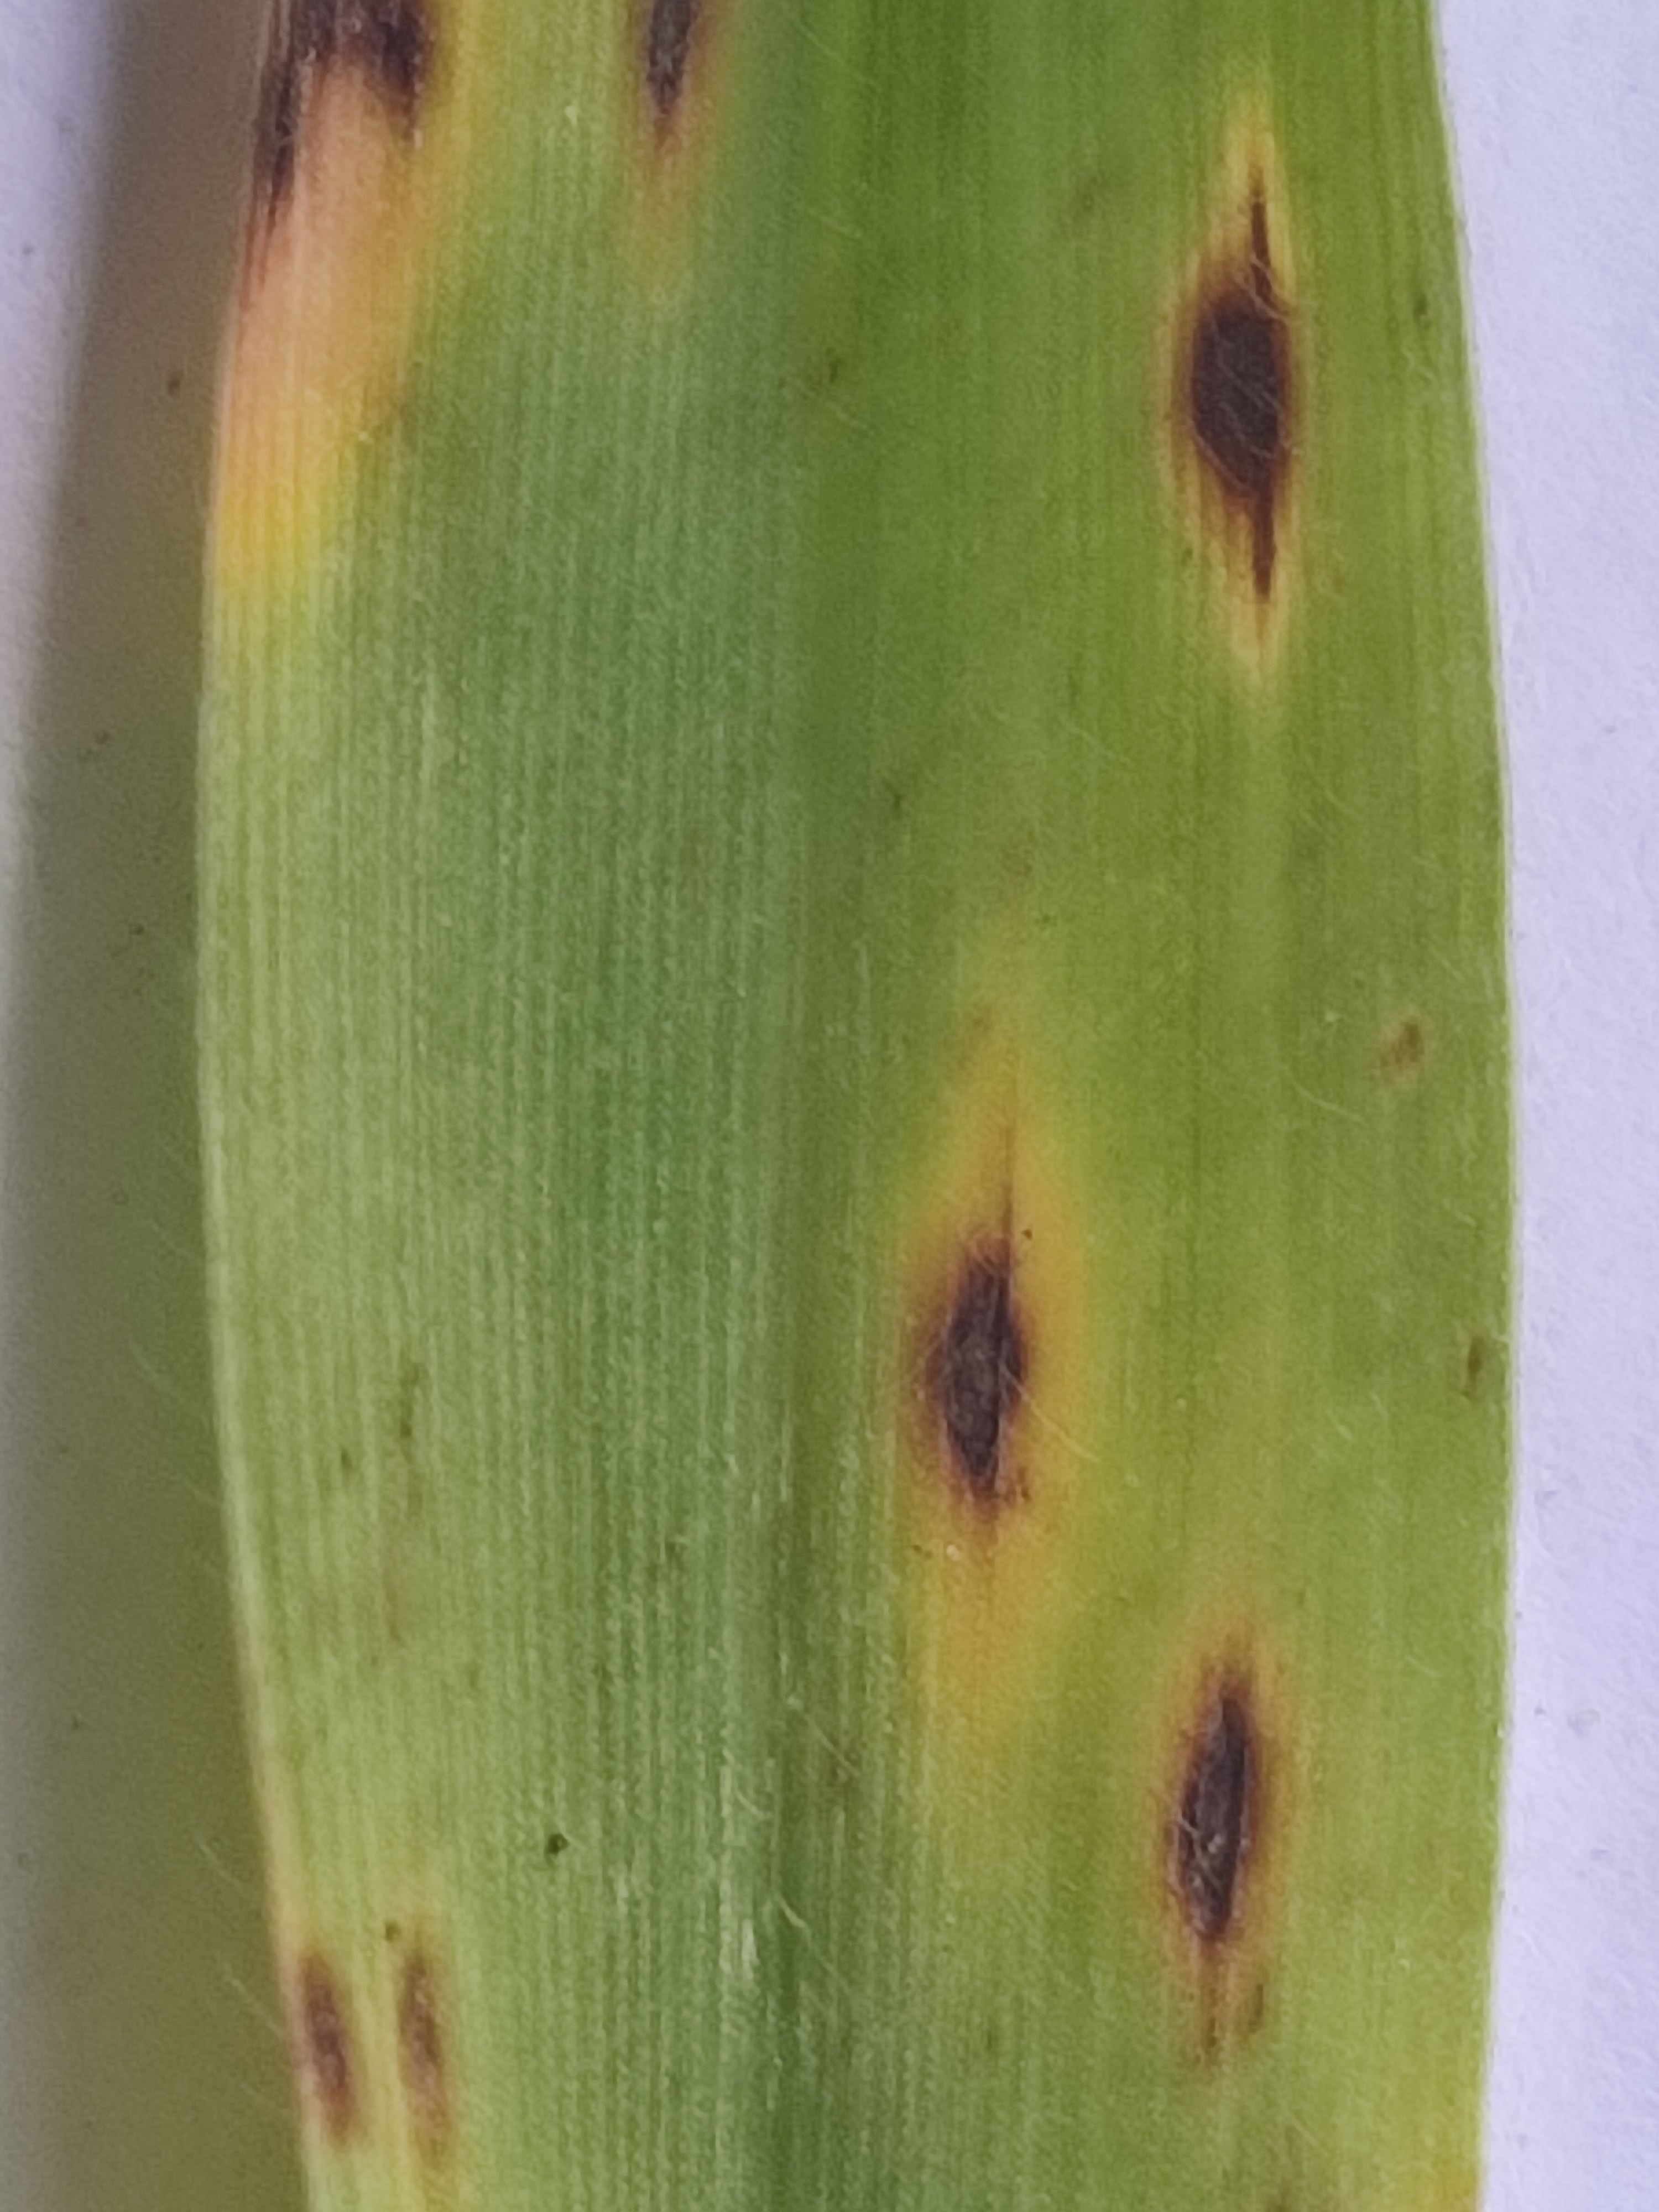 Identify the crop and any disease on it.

pearl millet, pyricularia sp.
